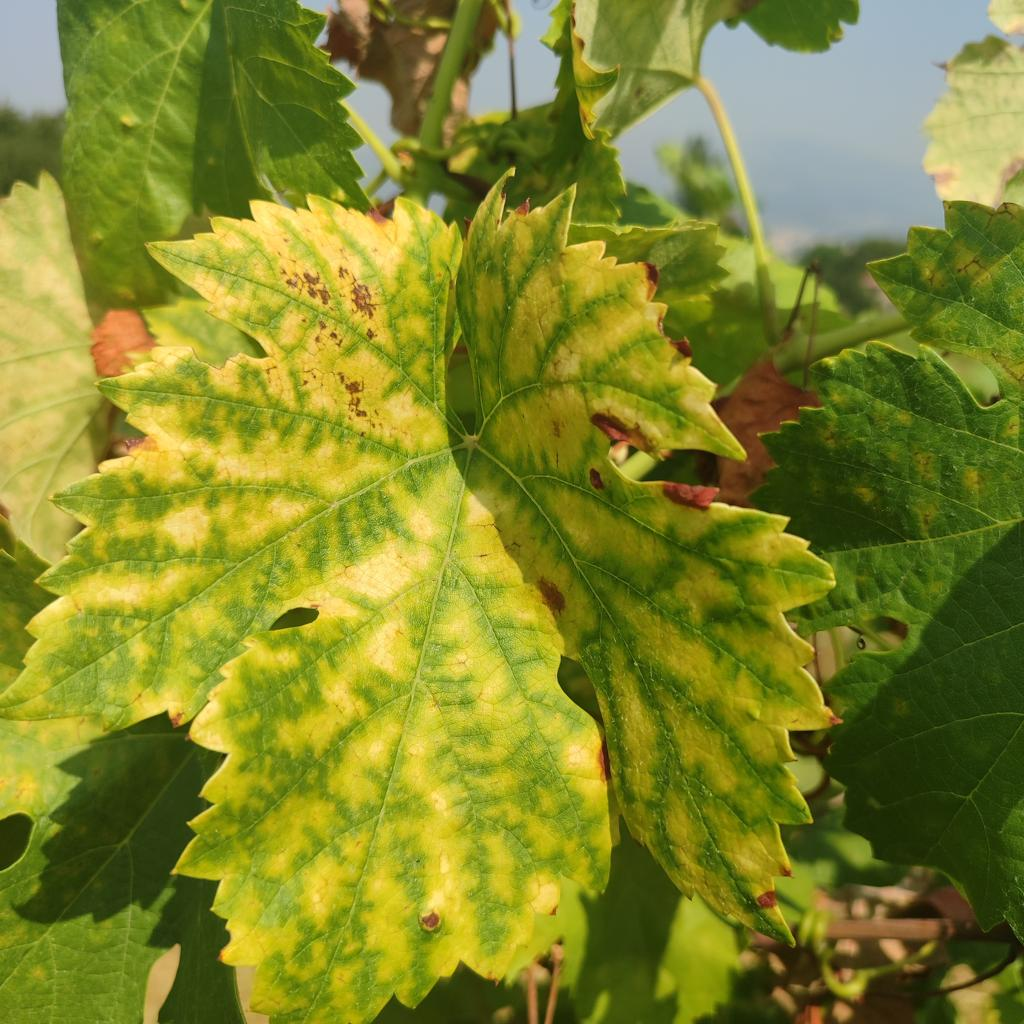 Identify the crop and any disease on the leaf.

grapevine, esca complex
